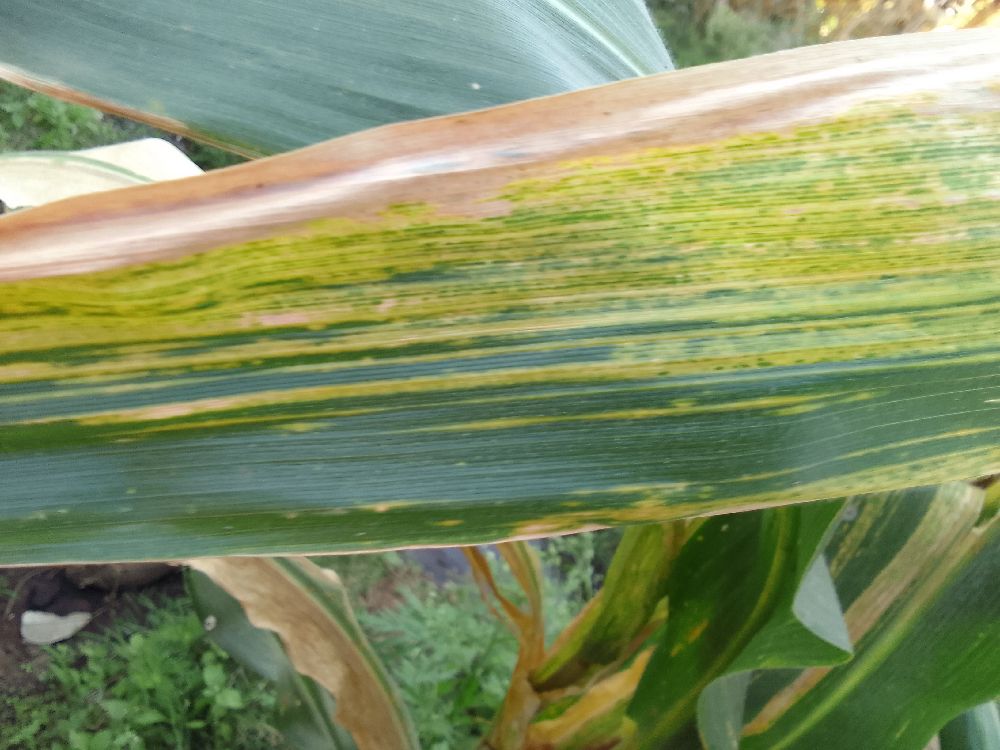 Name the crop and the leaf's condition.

maize, maize lethal necrosis
